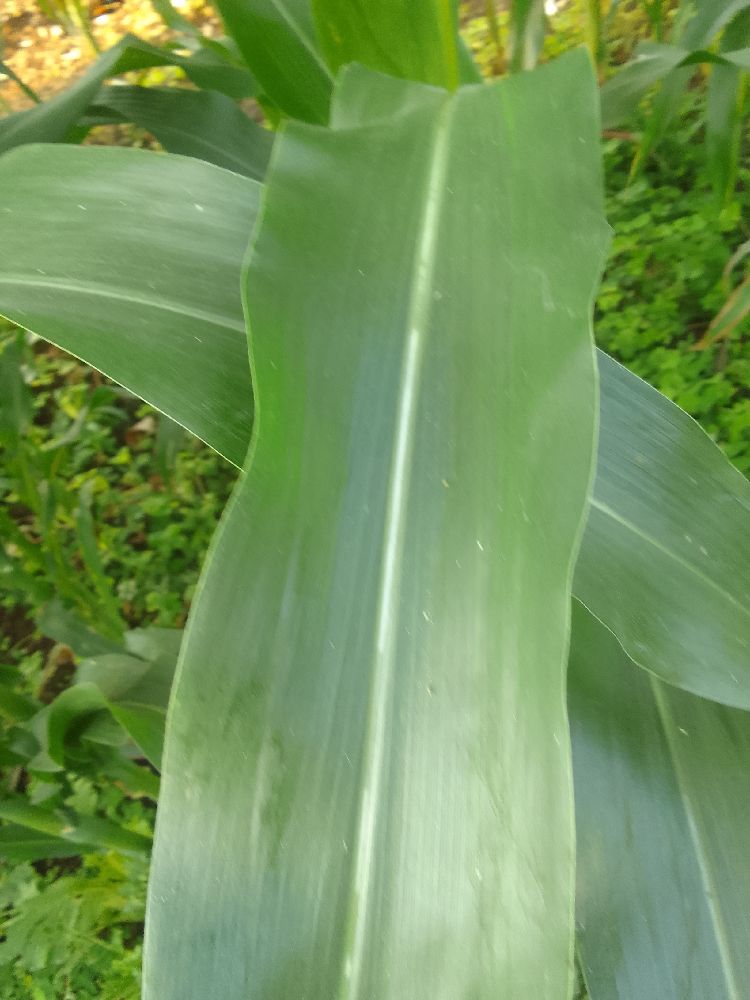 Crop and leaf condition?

maize, healthy
